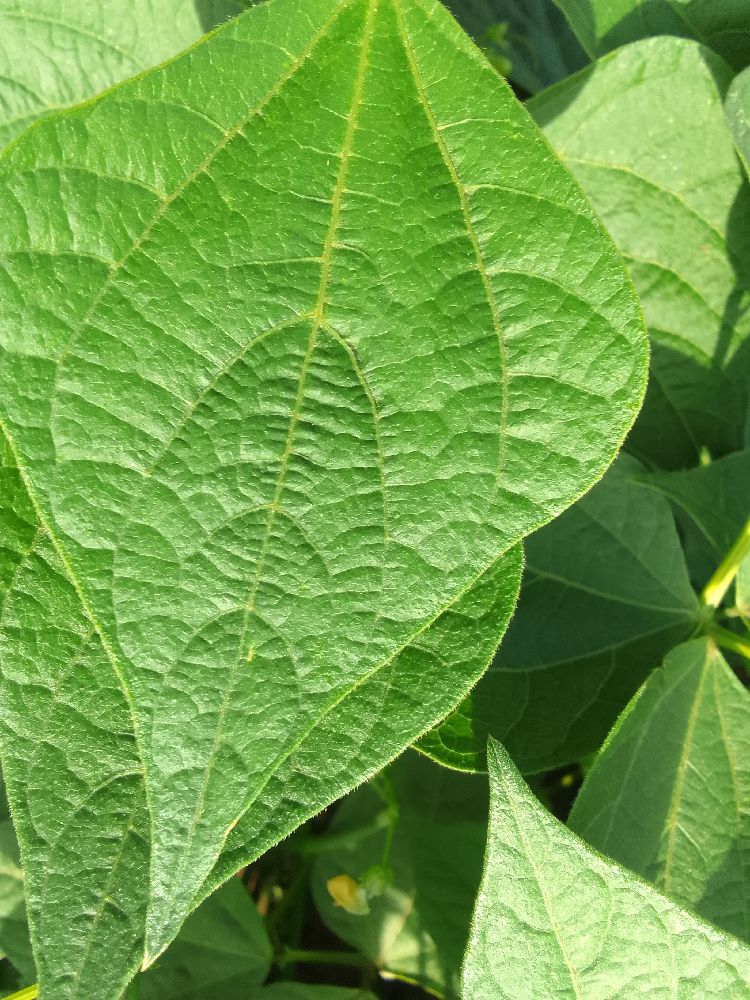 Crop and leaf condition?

common bean, healthy
